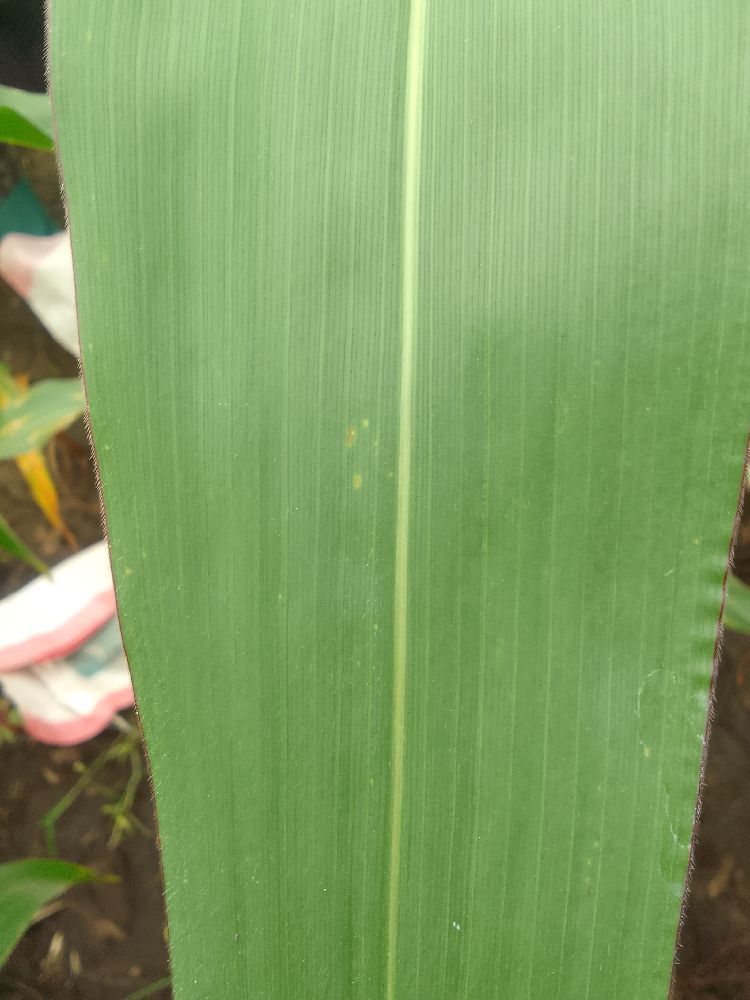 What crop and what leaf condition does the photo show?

maize, healthy
